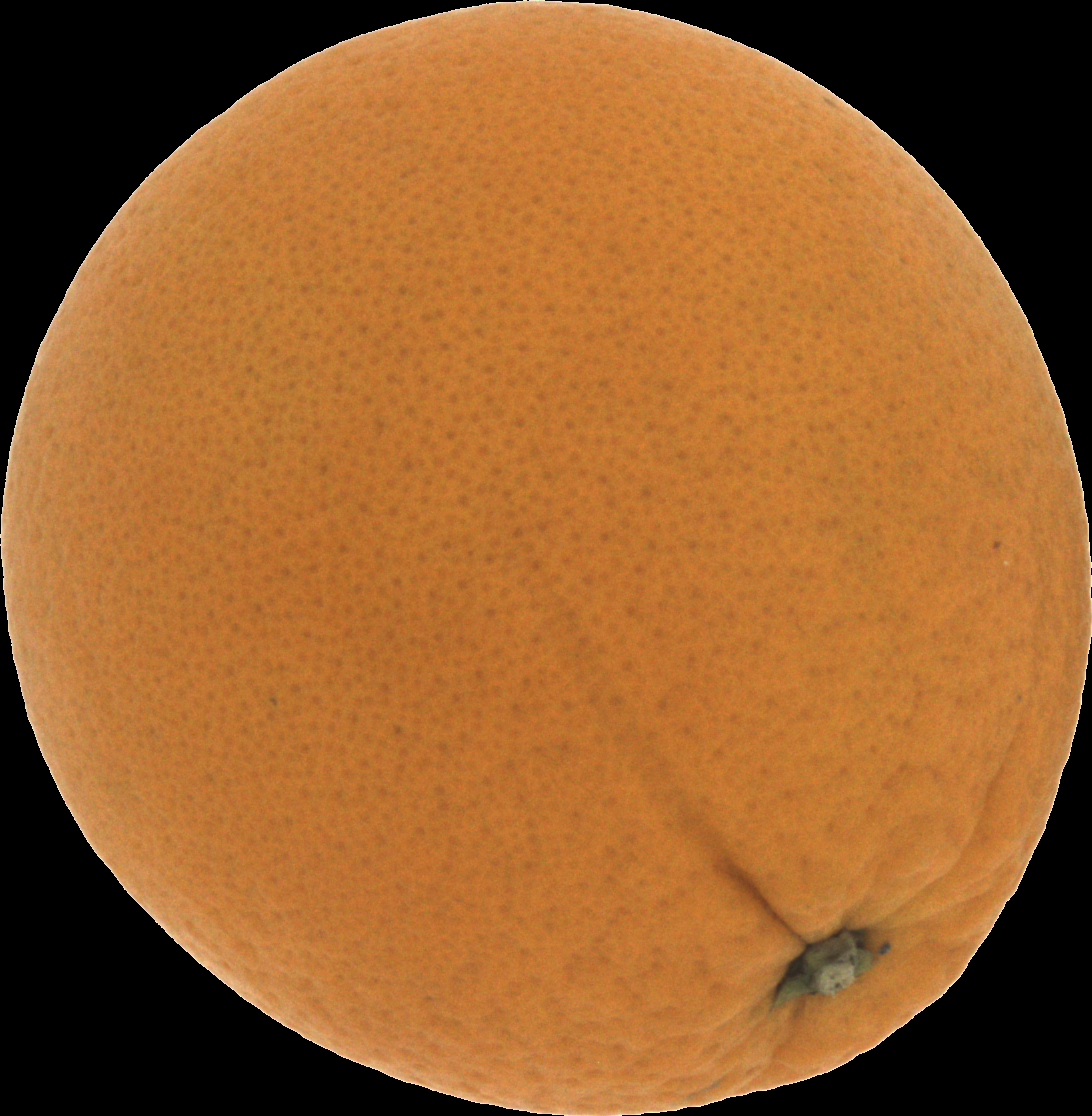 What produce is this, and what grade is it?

orange, good
